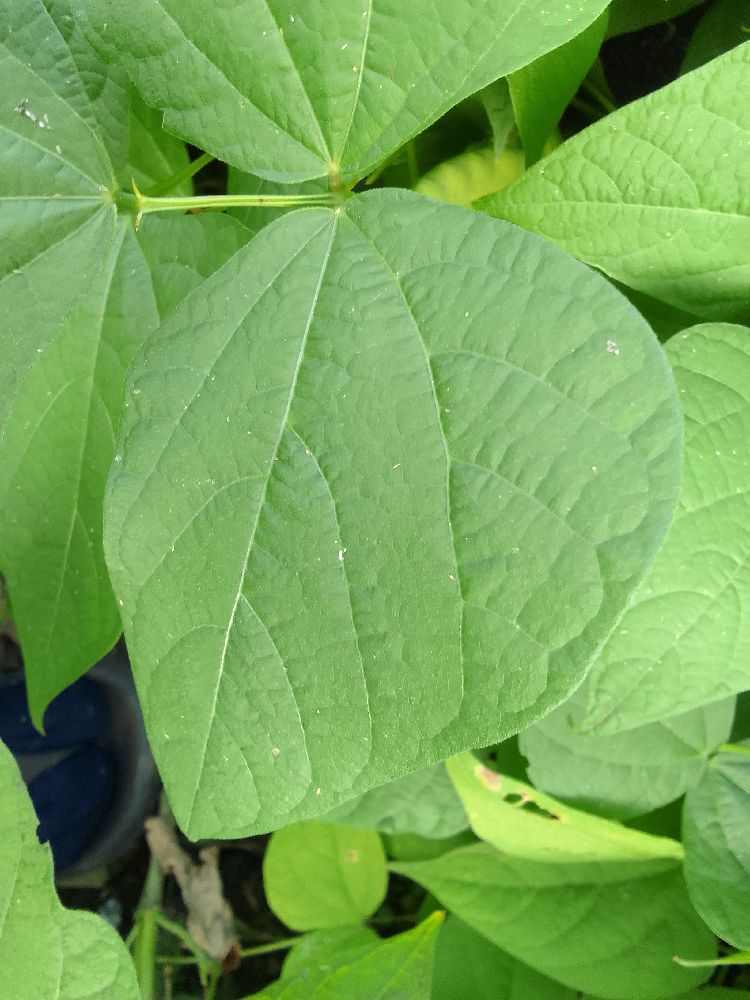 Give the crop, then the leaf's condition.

common bean, healthy
